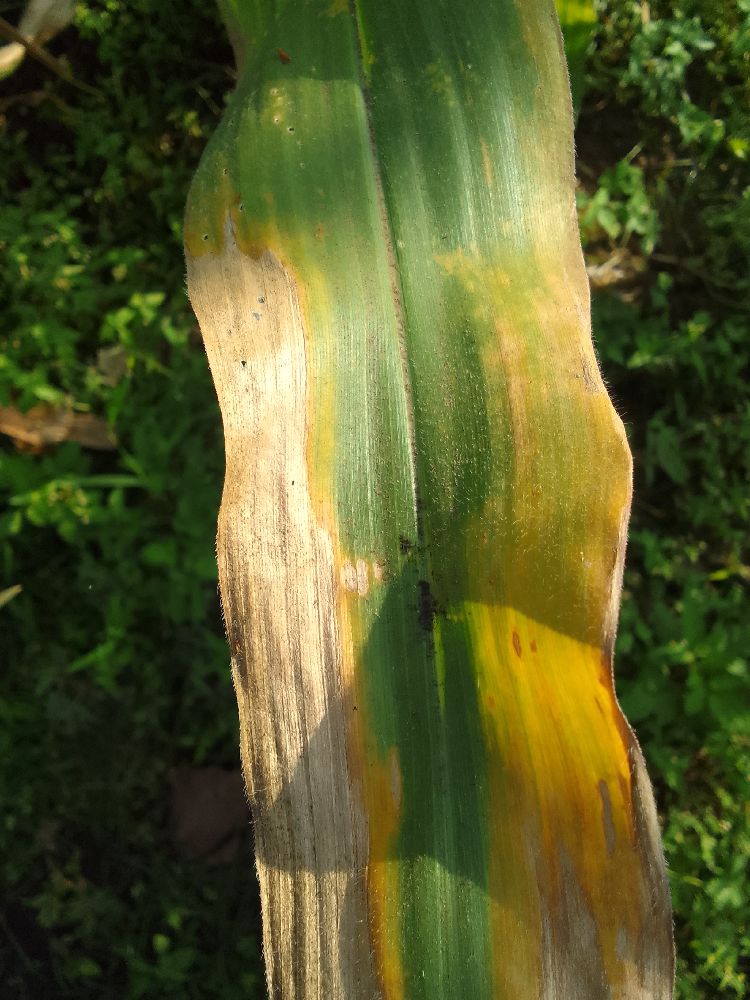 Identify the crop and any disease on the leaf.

maize, maize lethal necrosis
